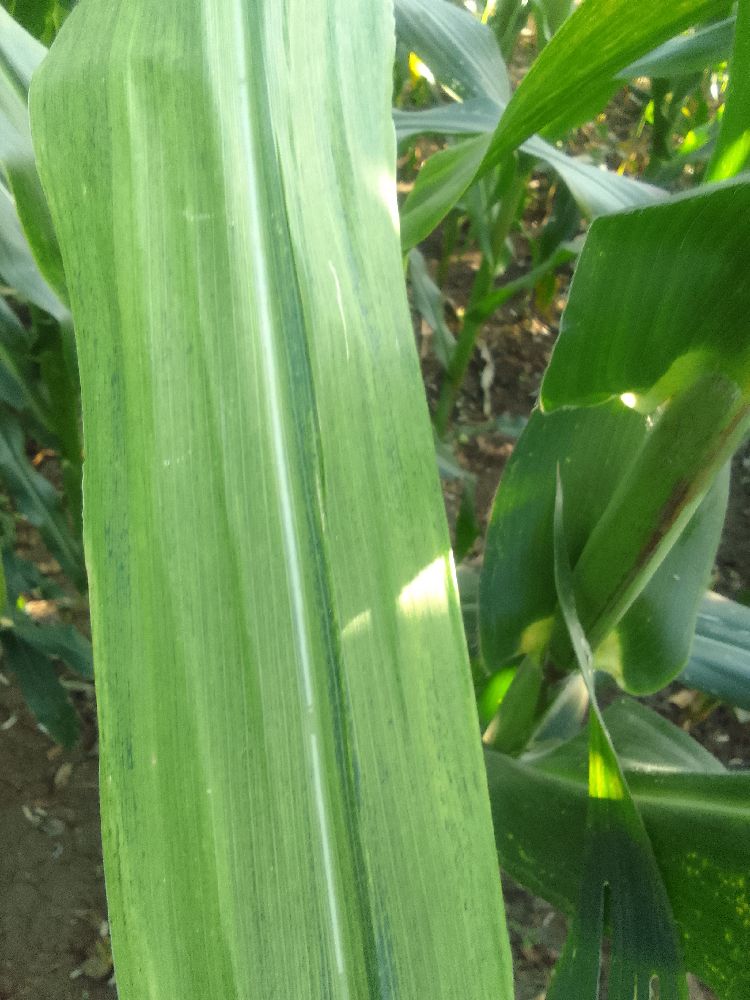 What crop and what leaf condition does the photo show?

maize, maize lethal necrosis
